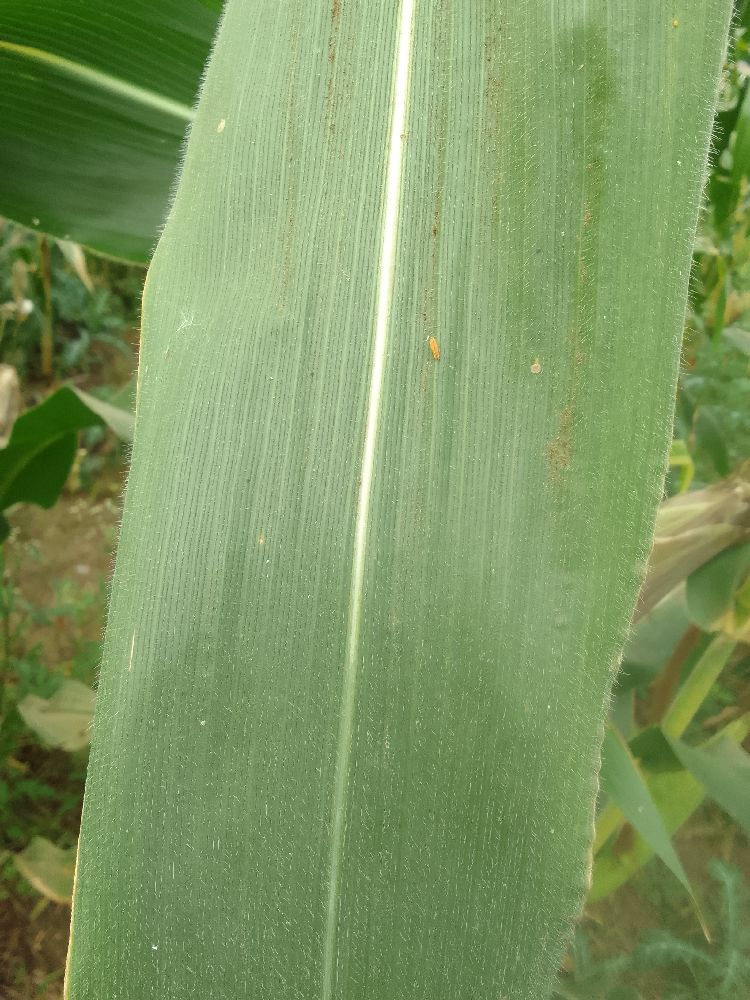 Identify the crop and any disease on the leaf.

maize, healthy
